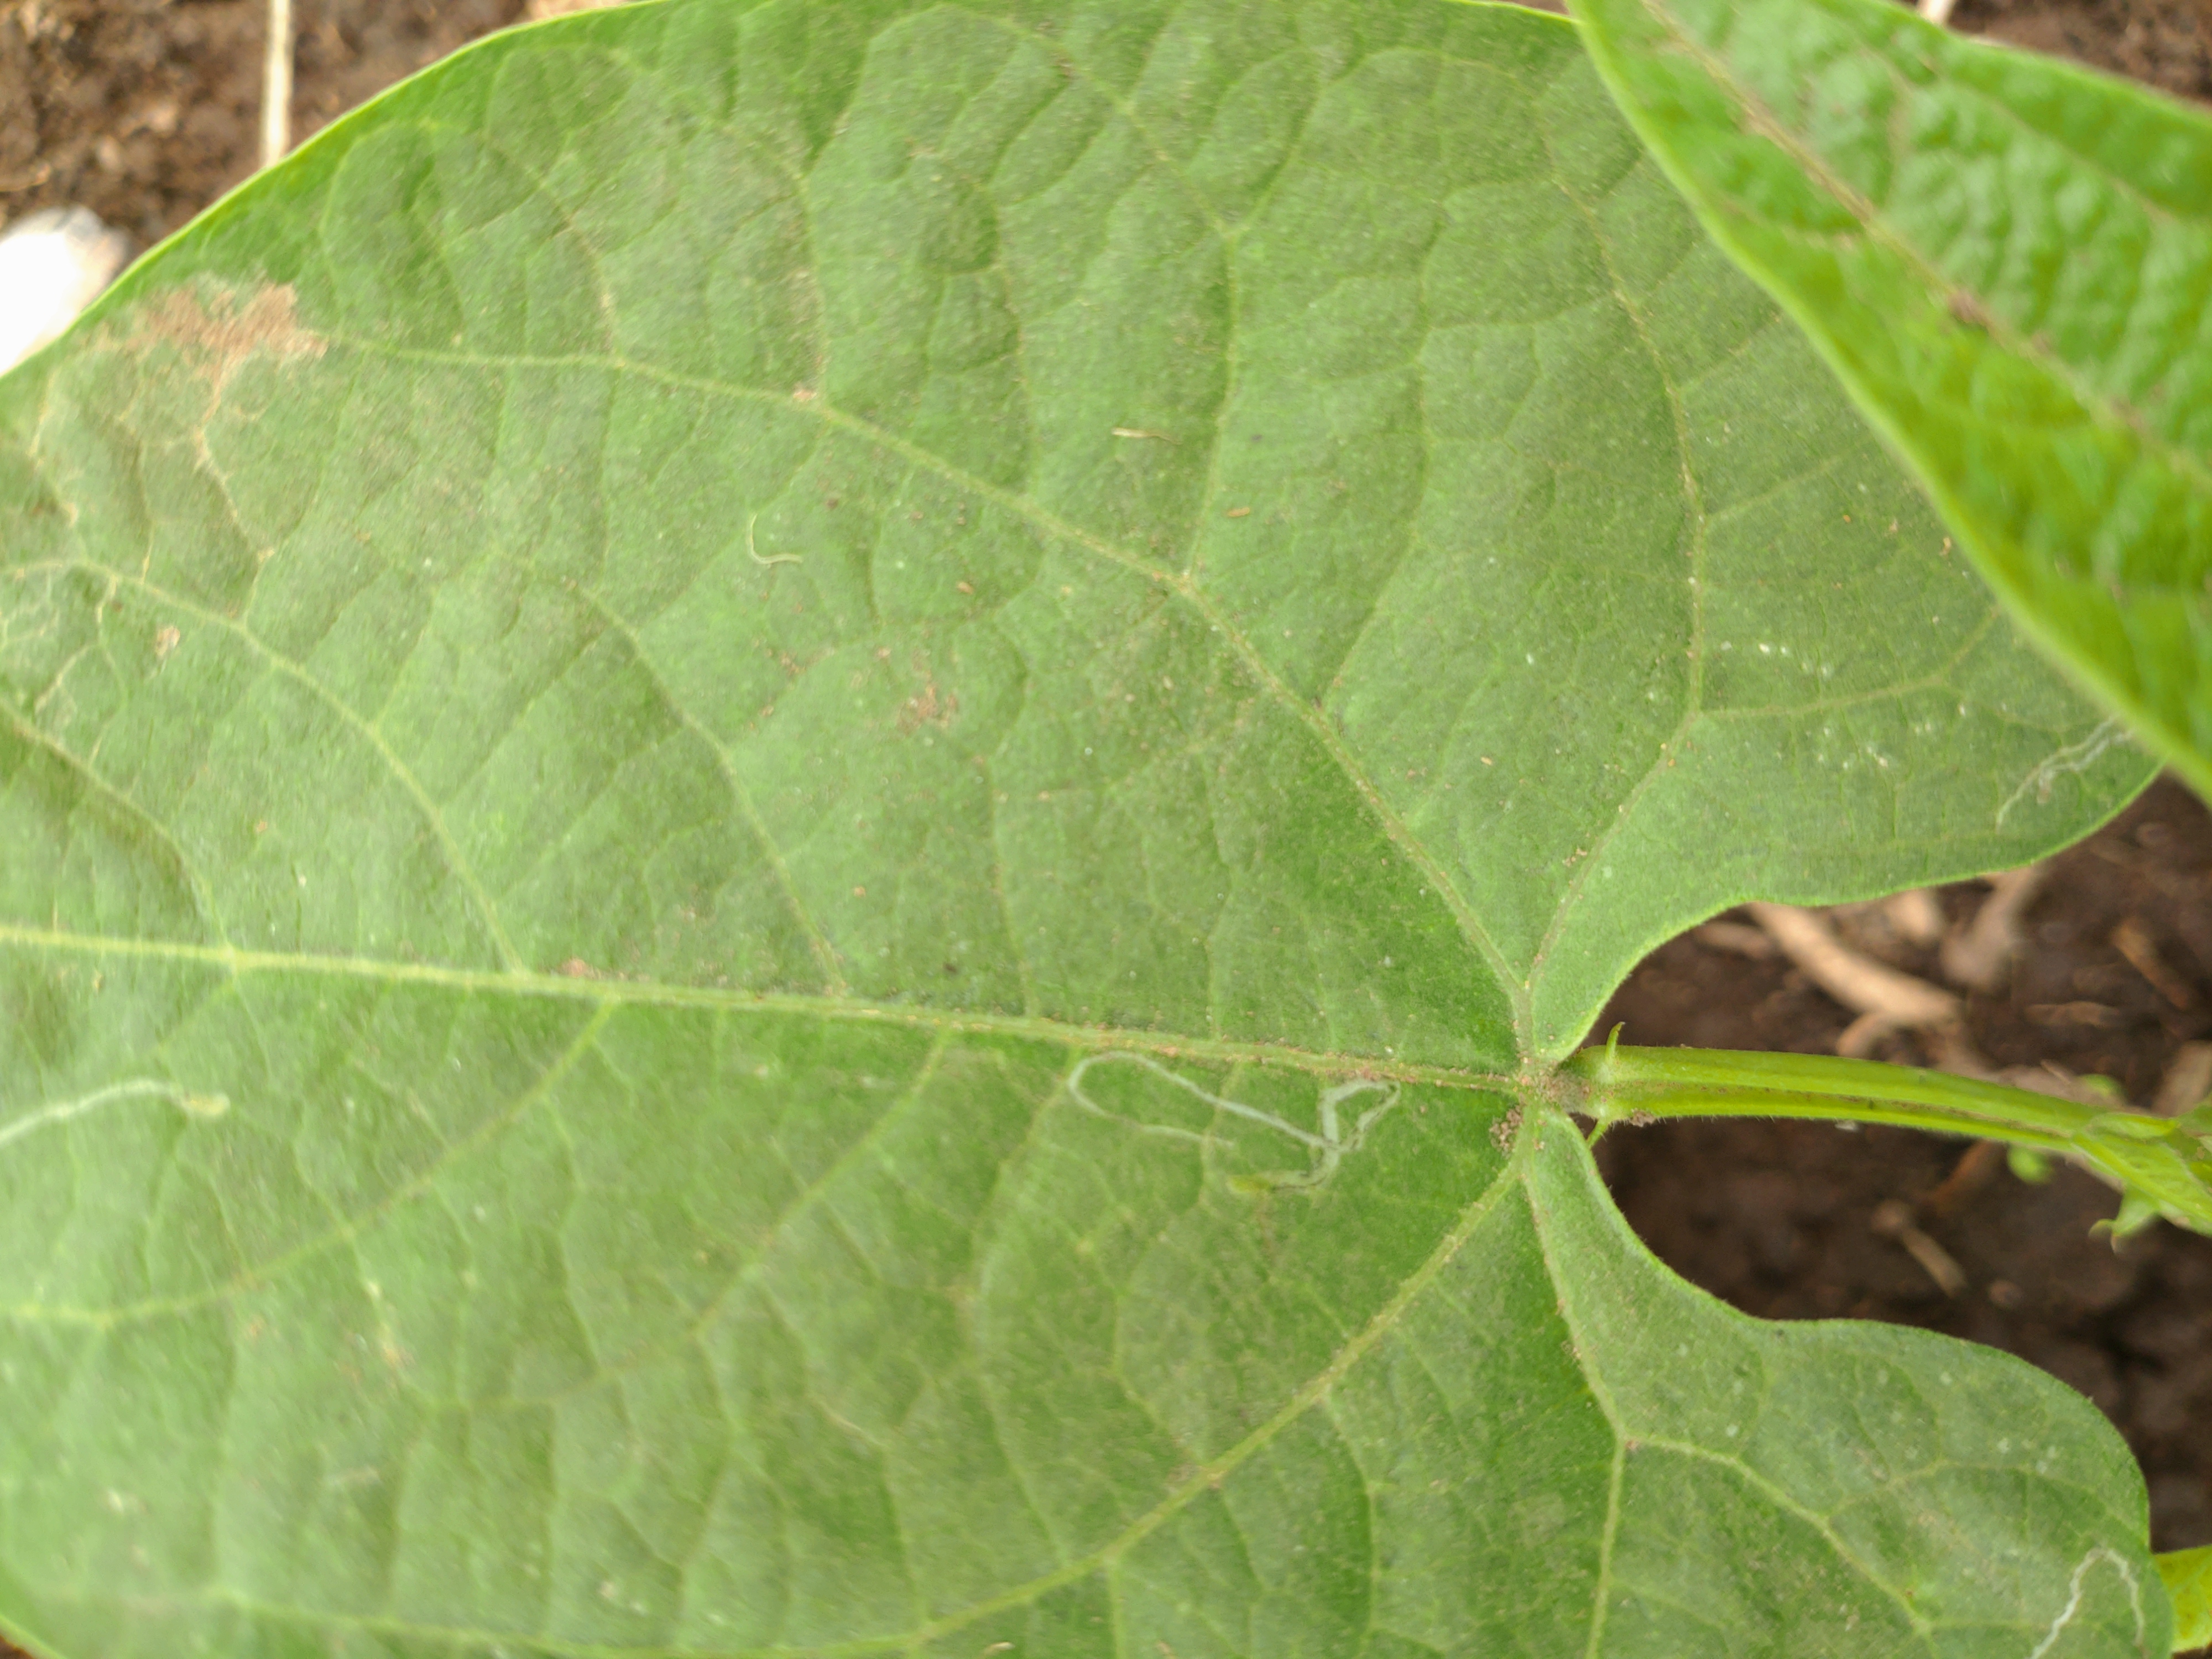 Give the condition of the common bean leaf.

healthy
